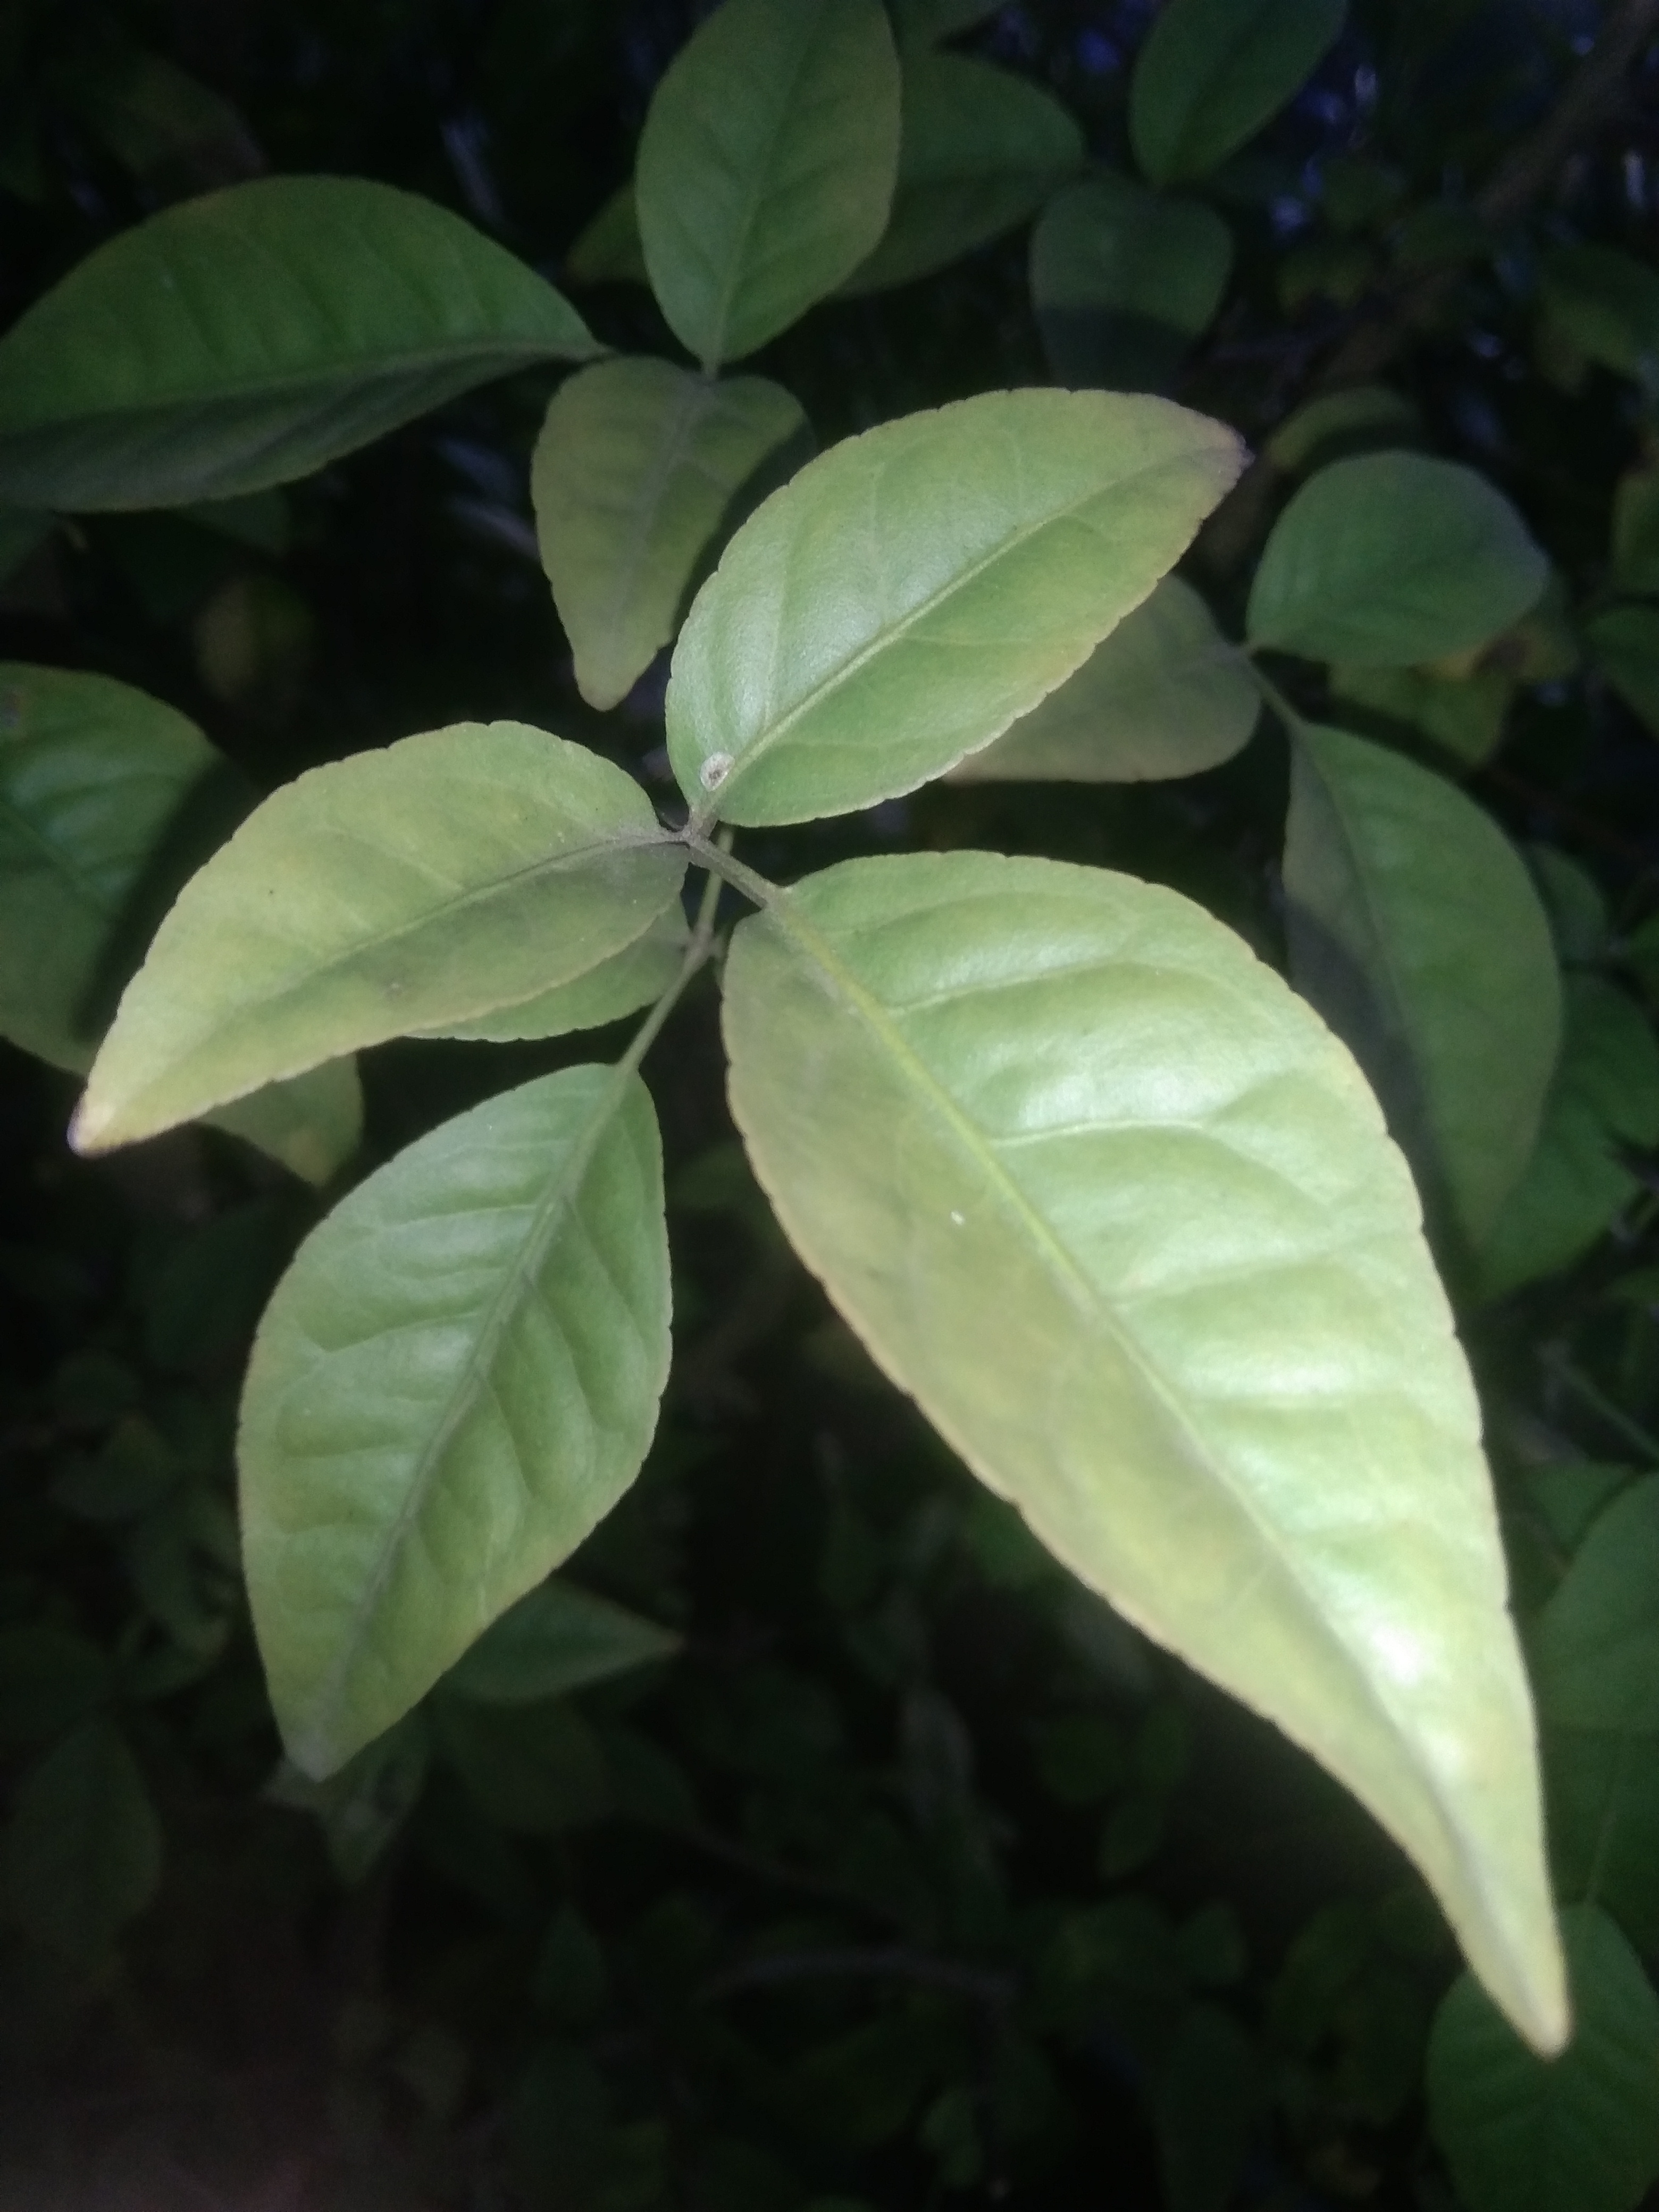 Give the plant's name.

wood apple
